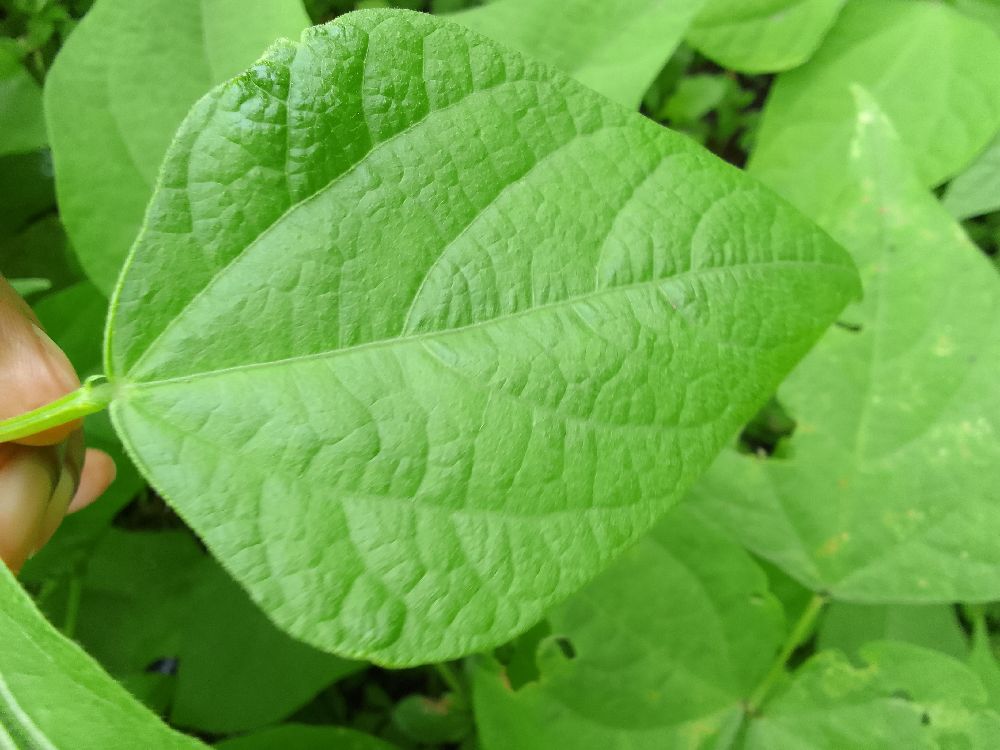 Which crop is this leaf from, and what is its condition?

common bean, healthy
